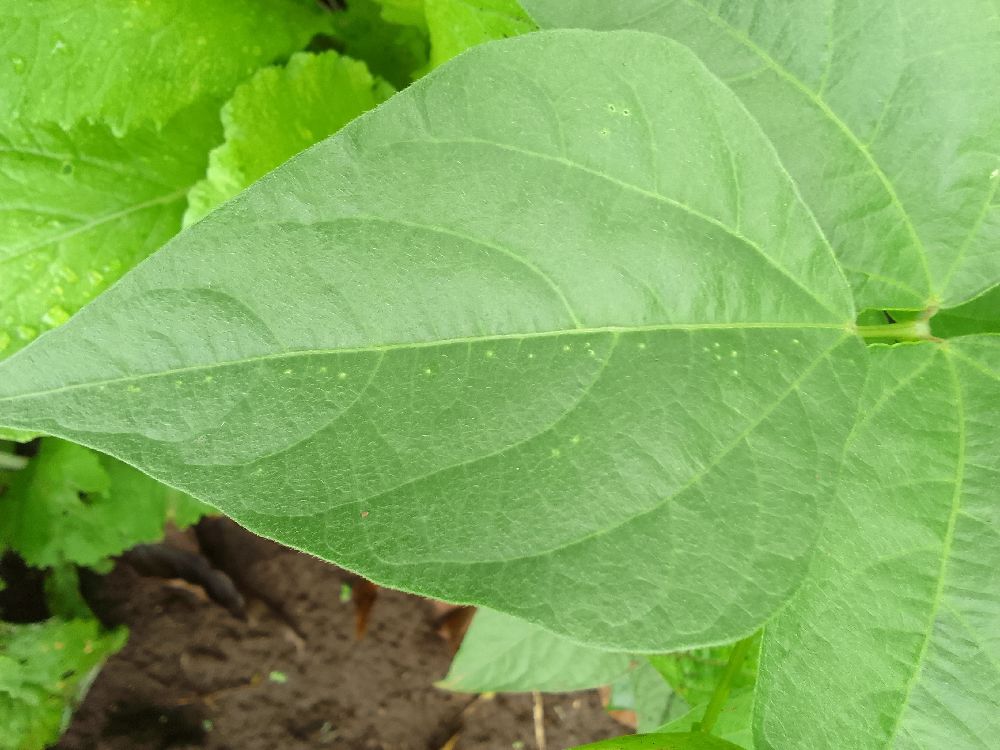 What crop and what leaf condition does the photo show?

common bean, healthy
